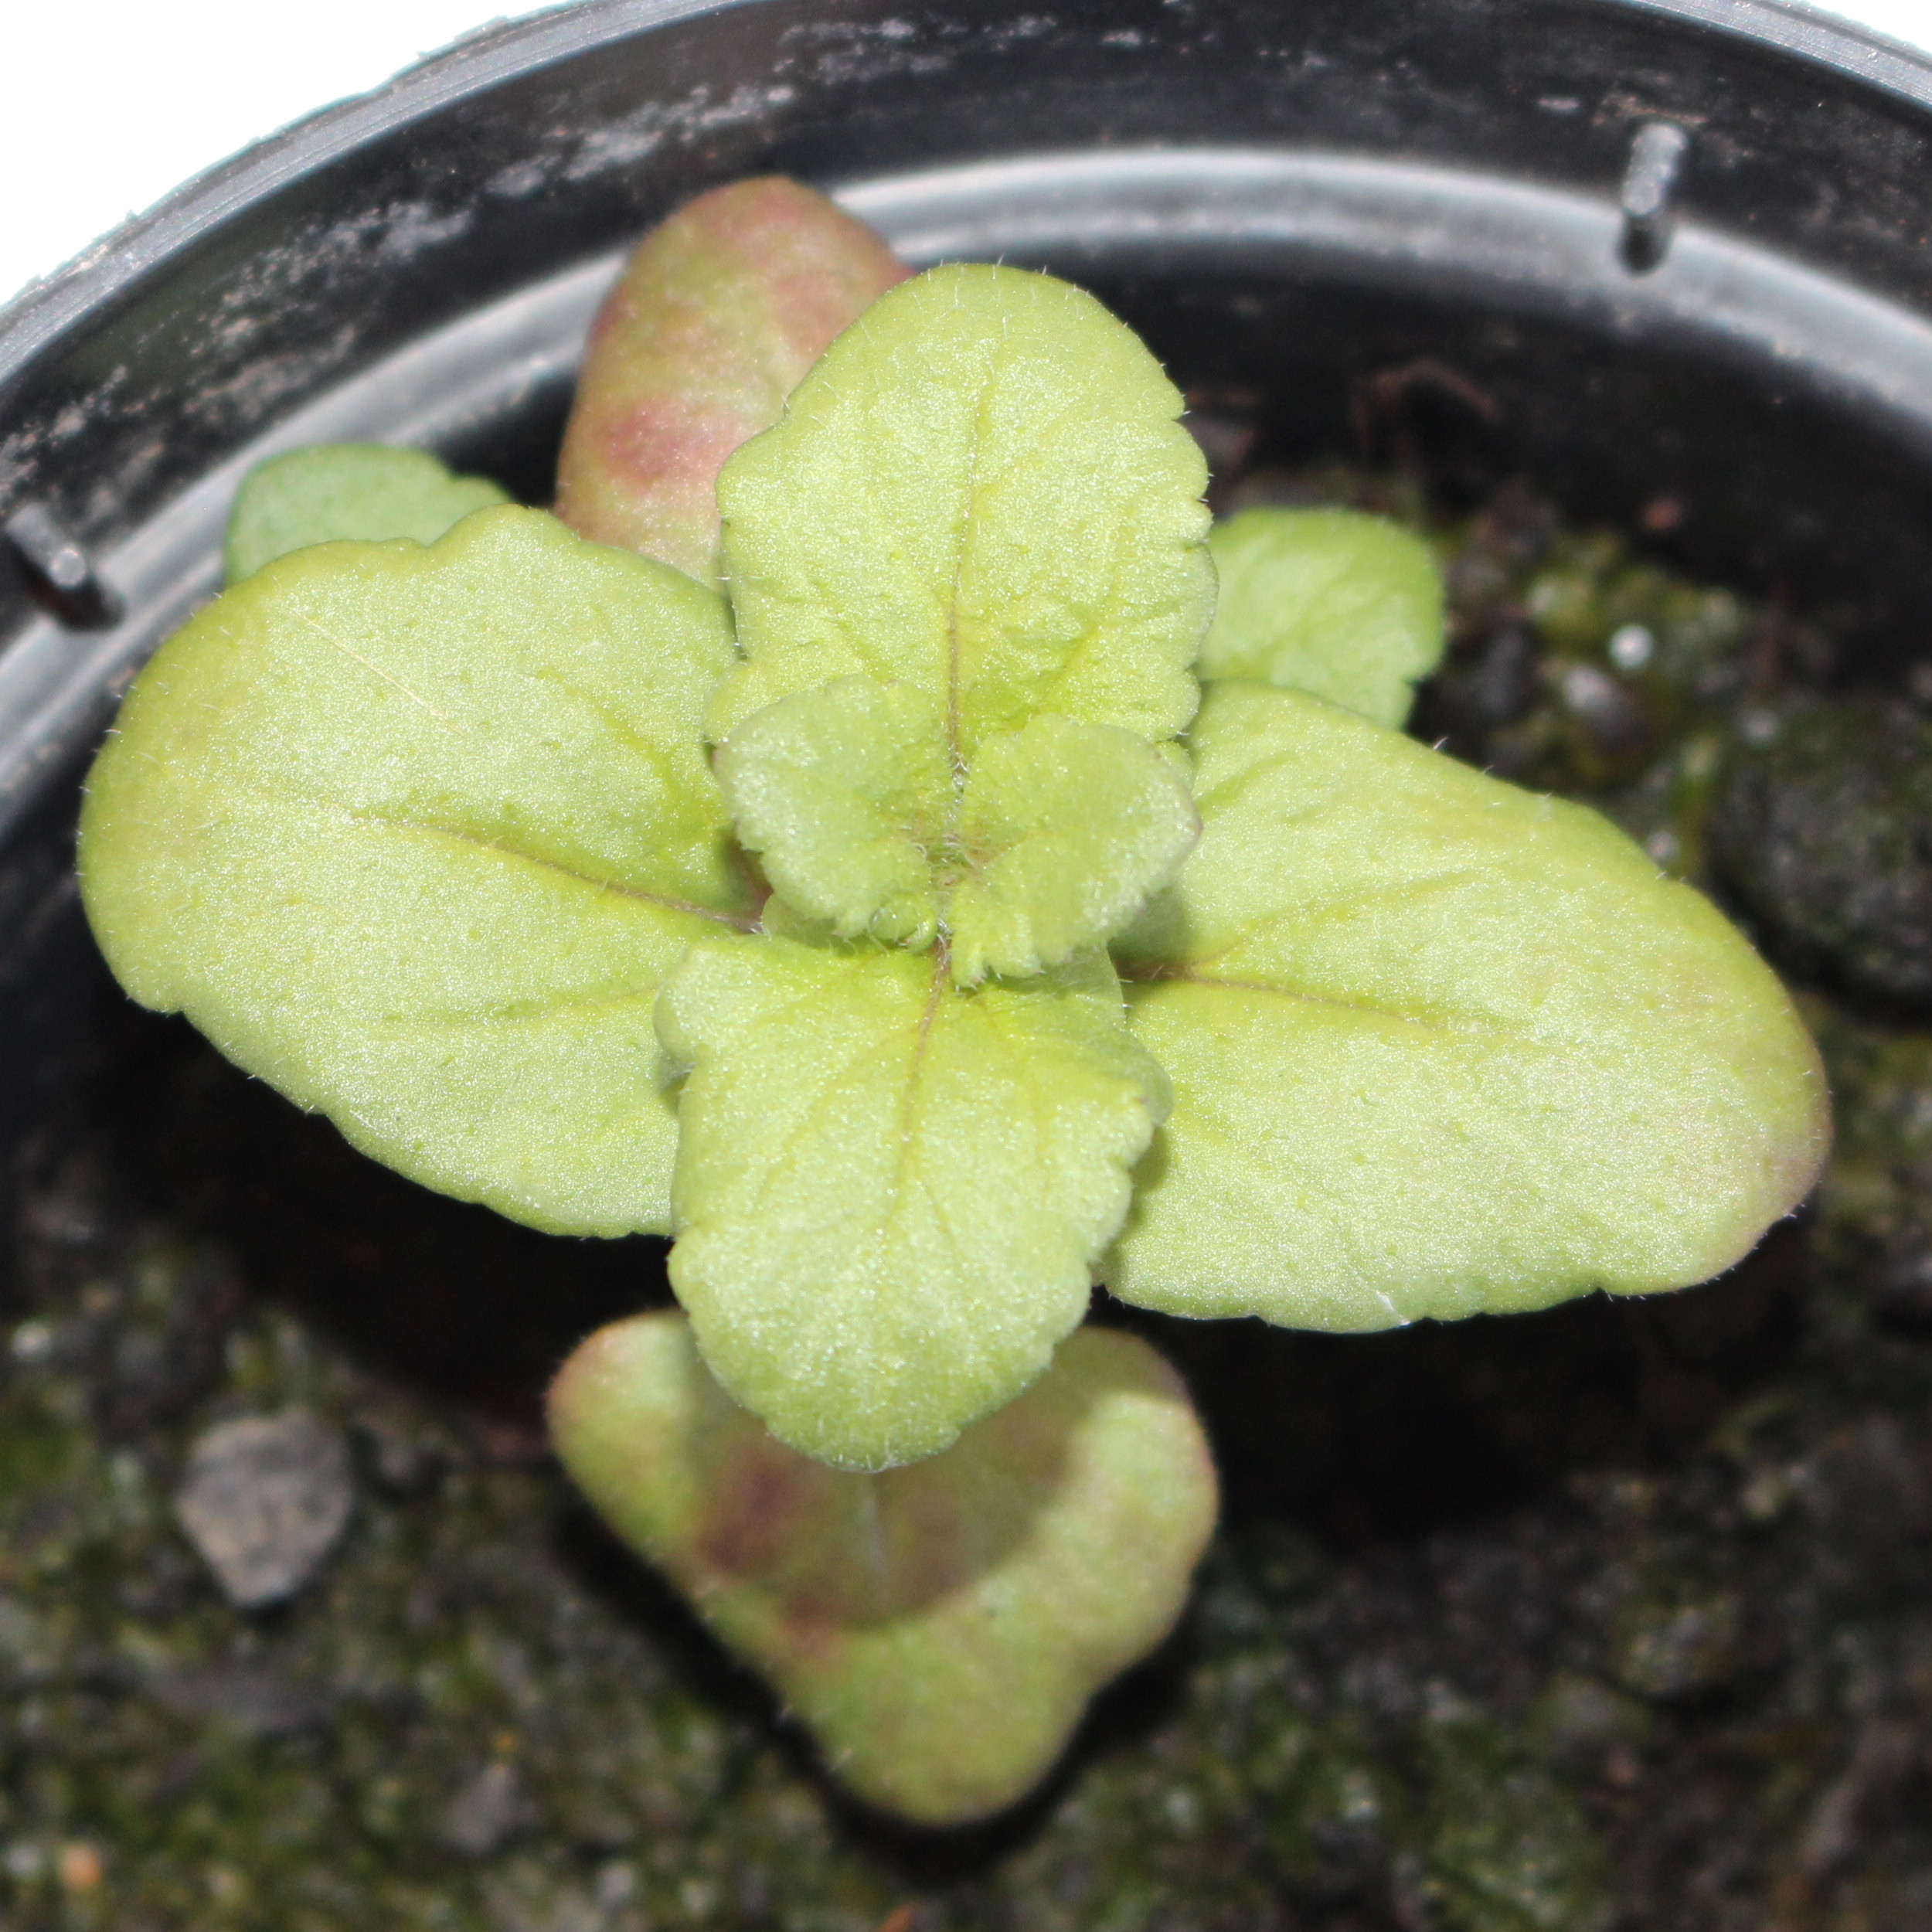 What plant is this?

Veronica persica
